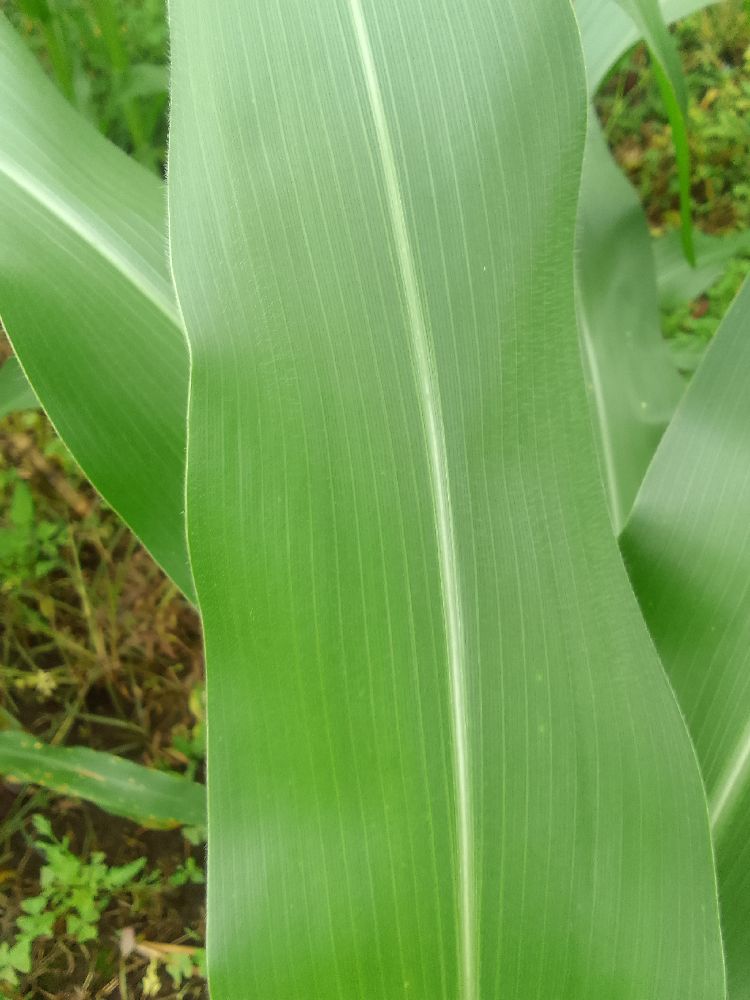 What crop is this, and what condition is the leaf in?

maize, healthy
